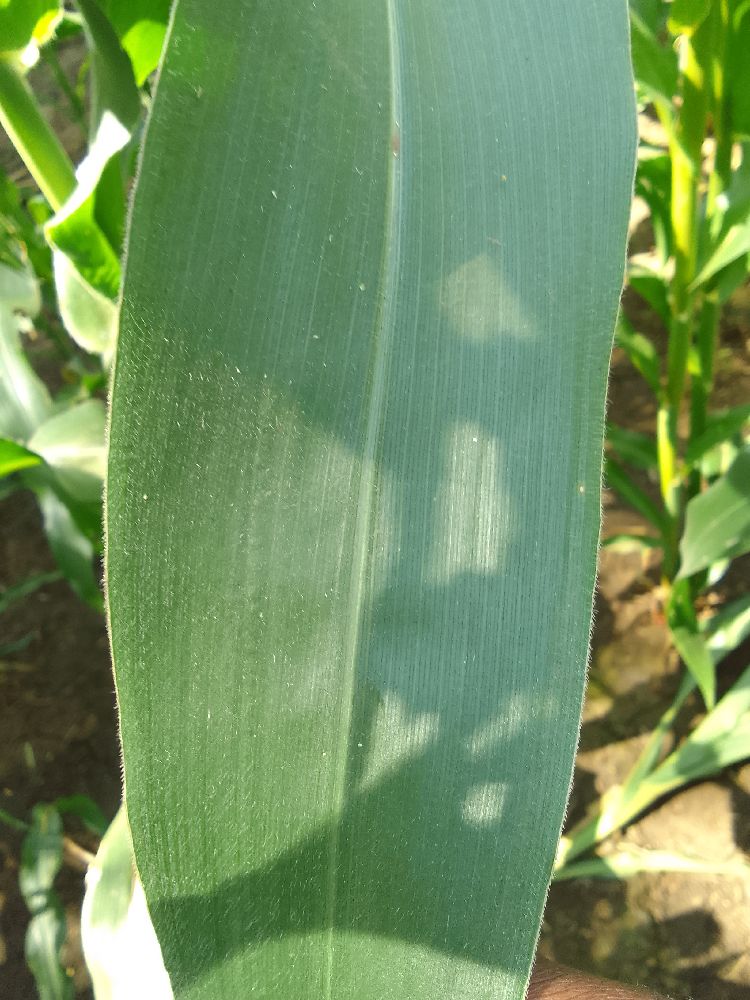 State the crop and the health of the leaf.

maize, healthy
